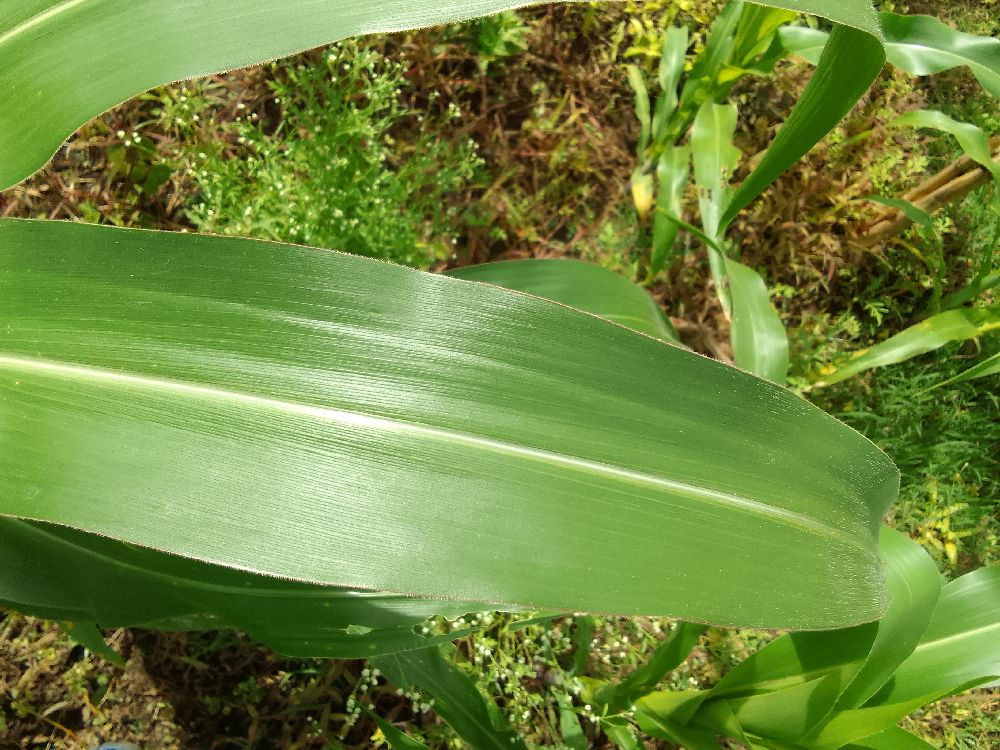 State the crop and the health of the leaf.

maize, healthy
